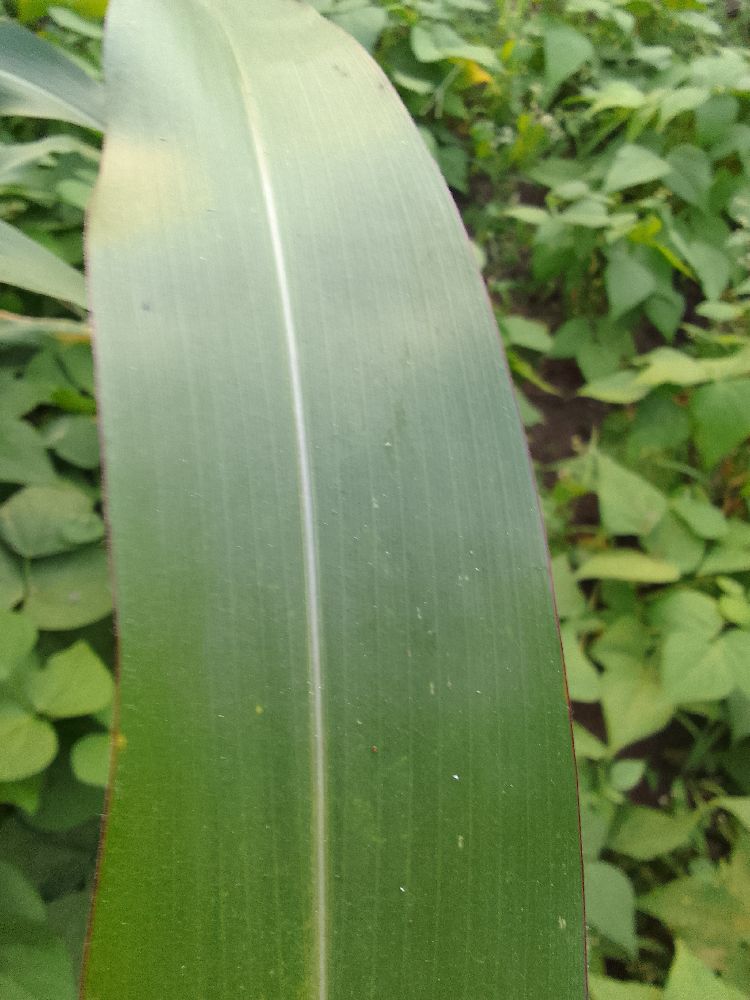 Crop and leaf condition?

maize, healthy
